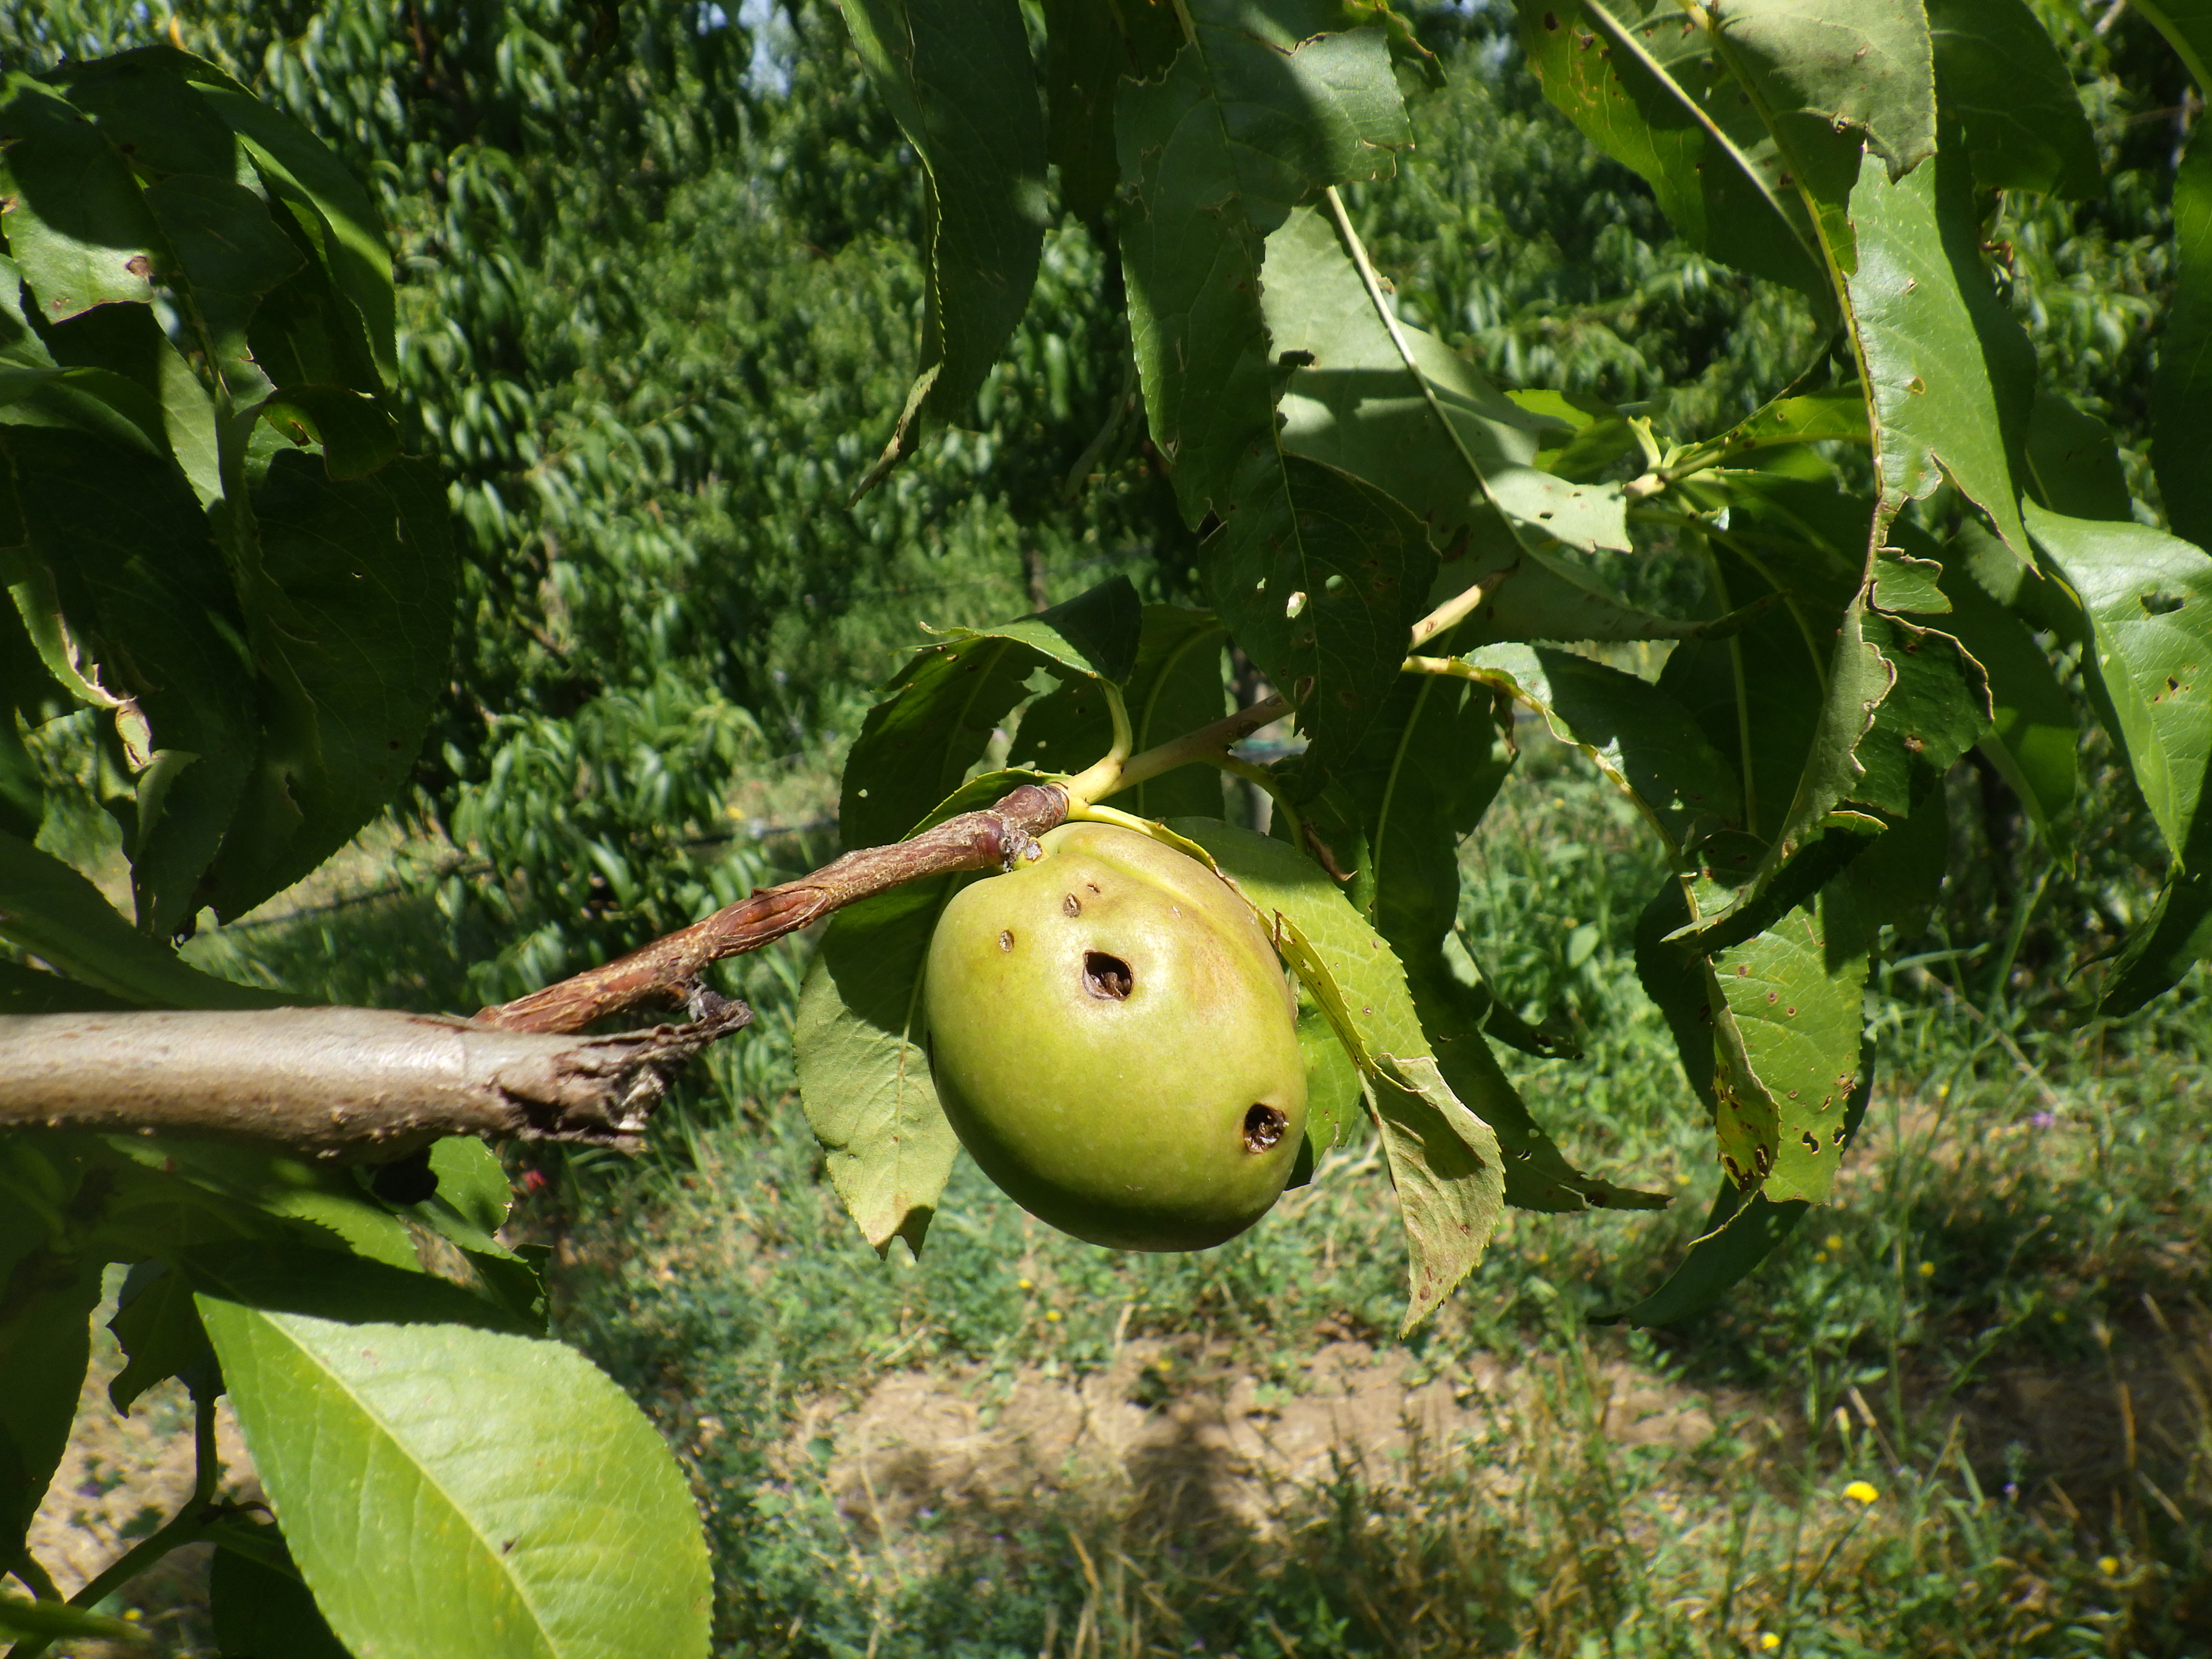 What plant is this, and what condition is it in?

peach, mechanical damage, shot hole disease
